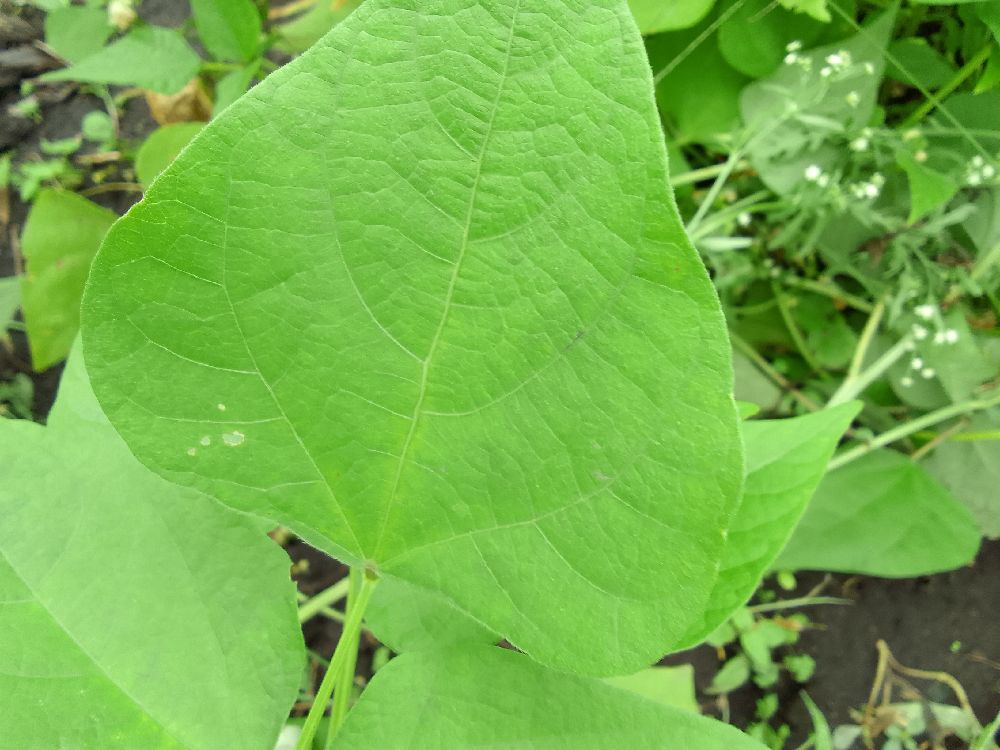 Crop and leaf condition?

common bean, healthy
